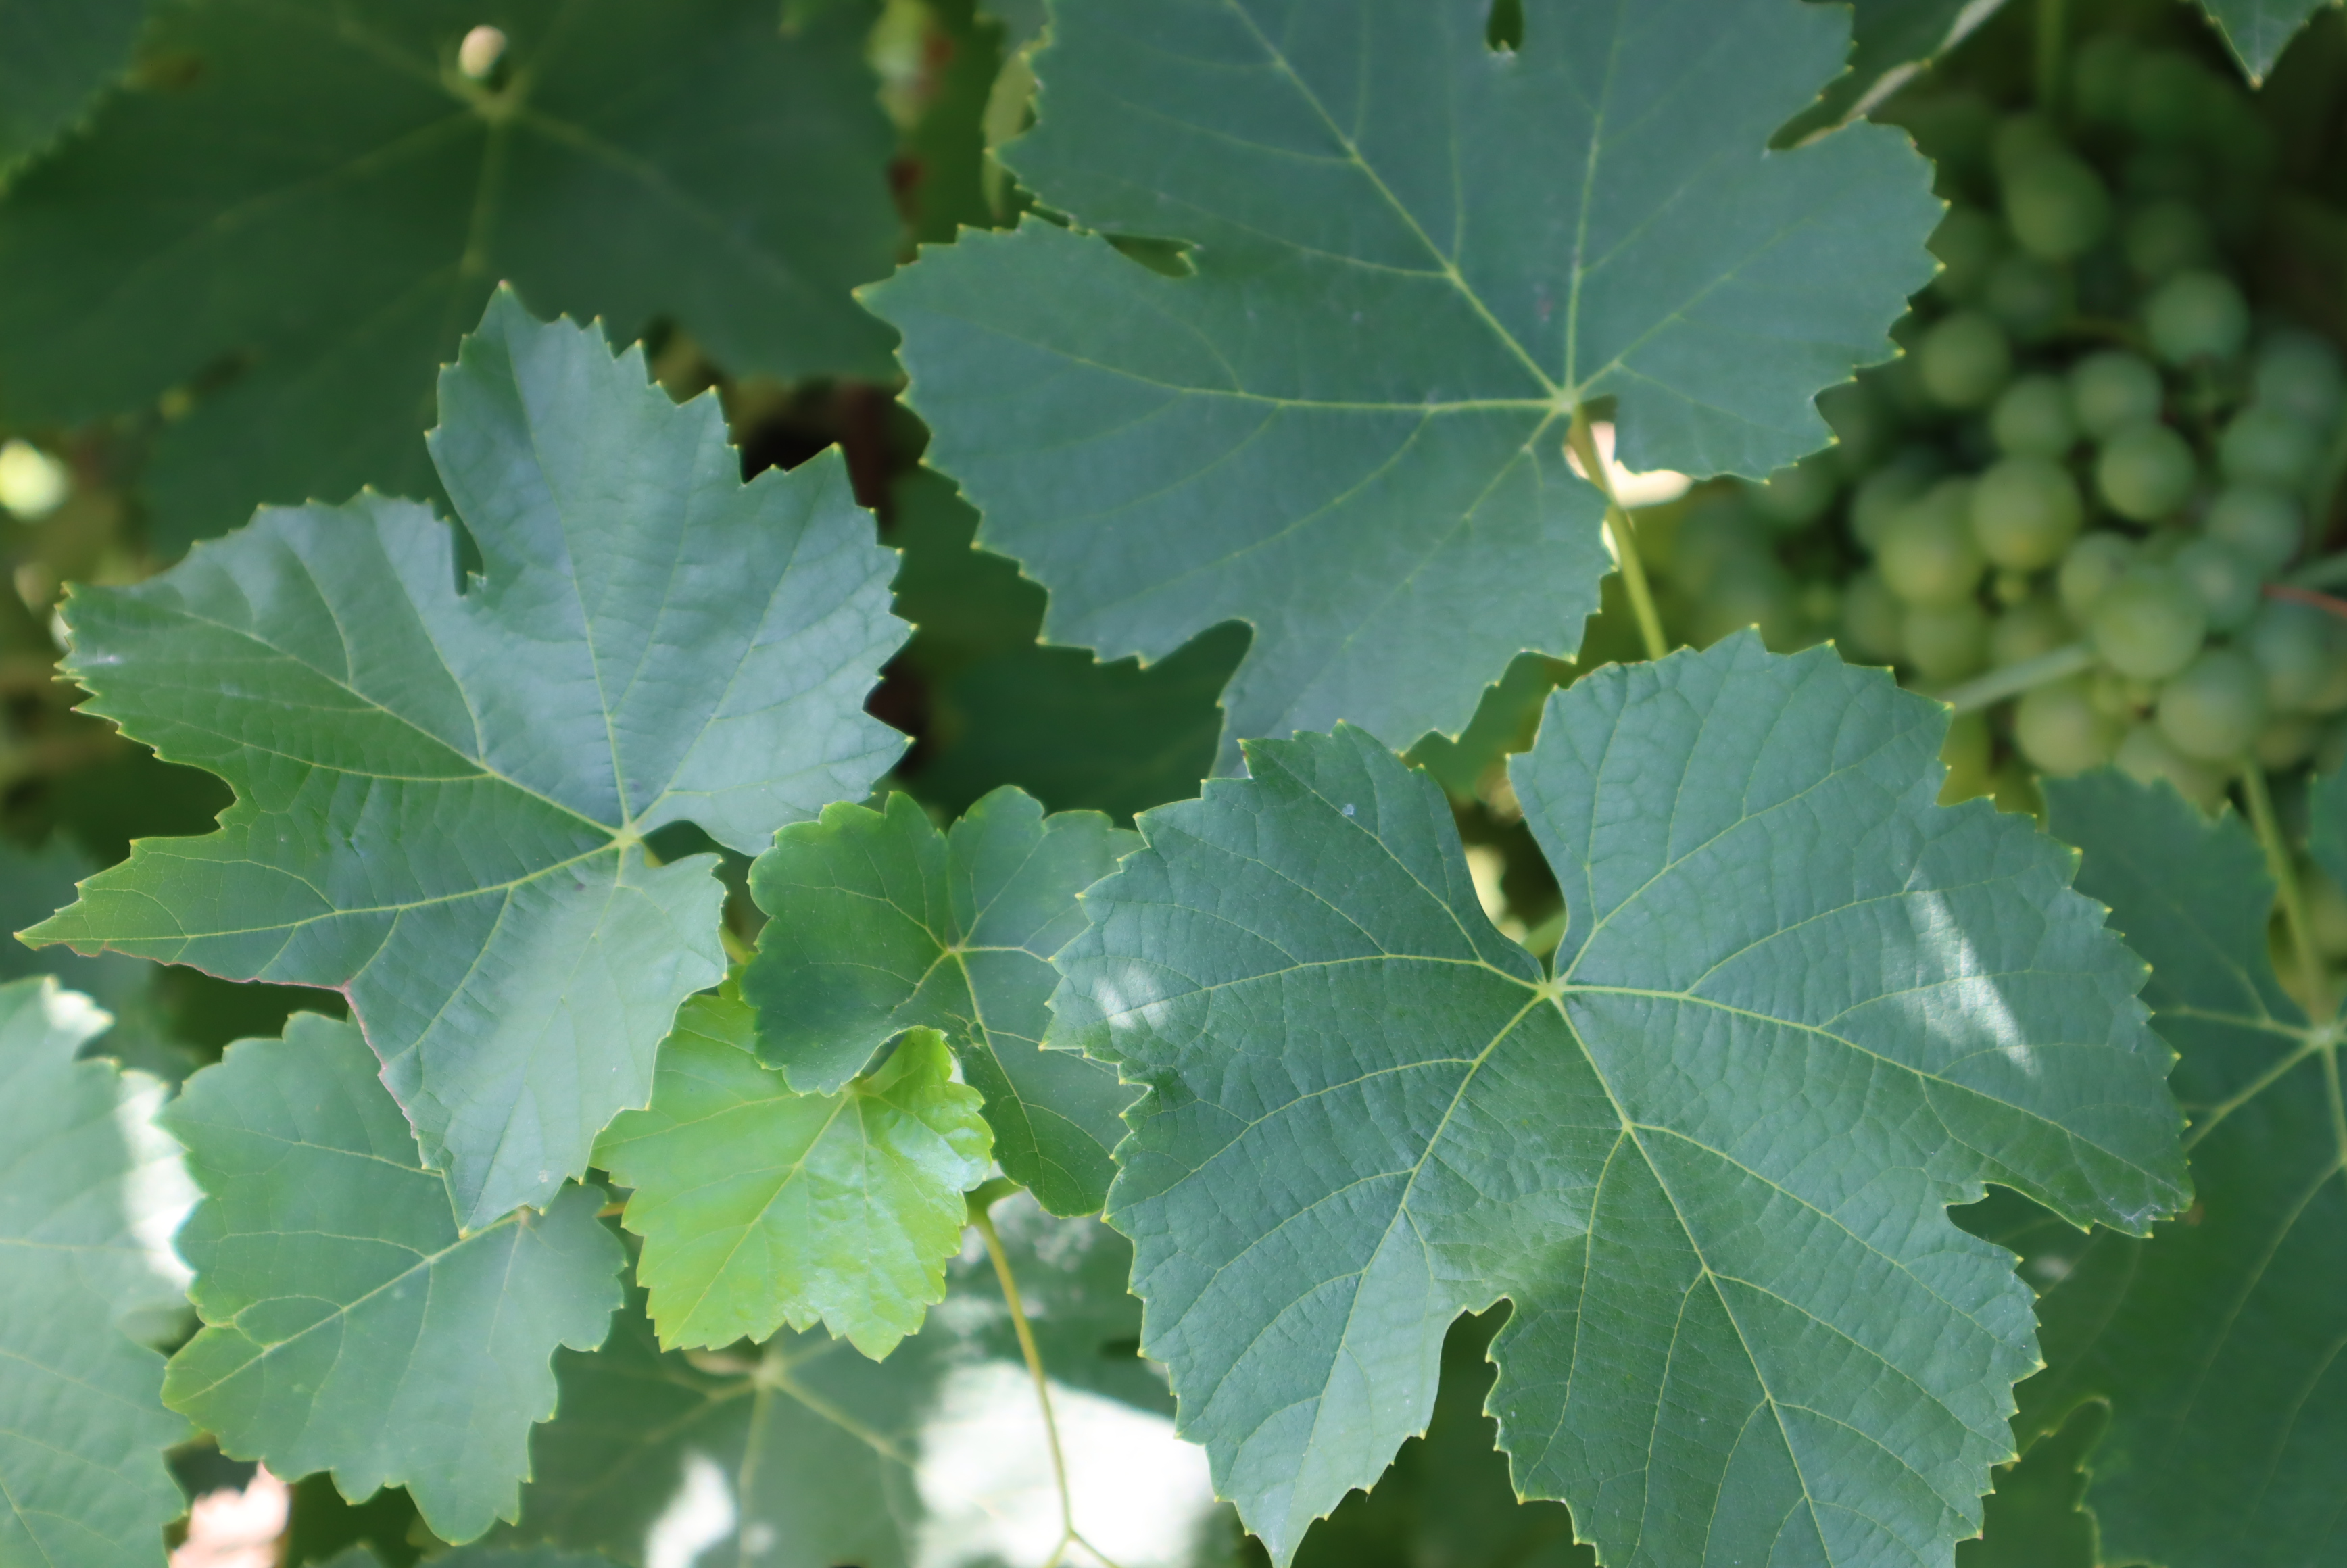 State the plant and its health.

grapevine, healthy
